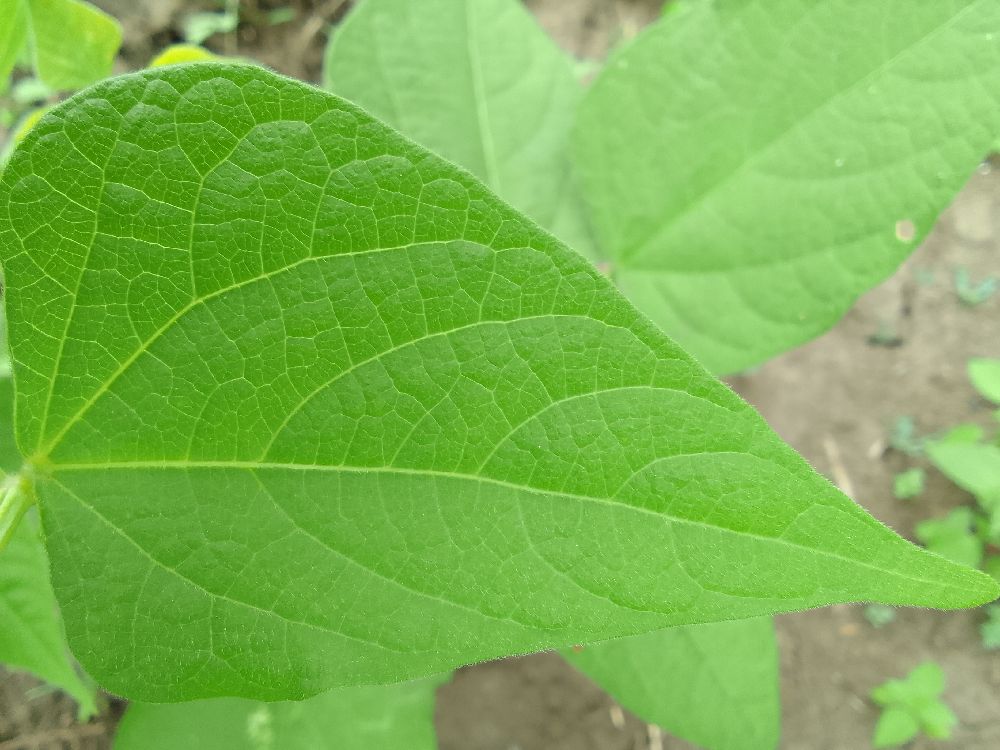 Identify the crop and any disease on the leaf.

common bean, healthy
